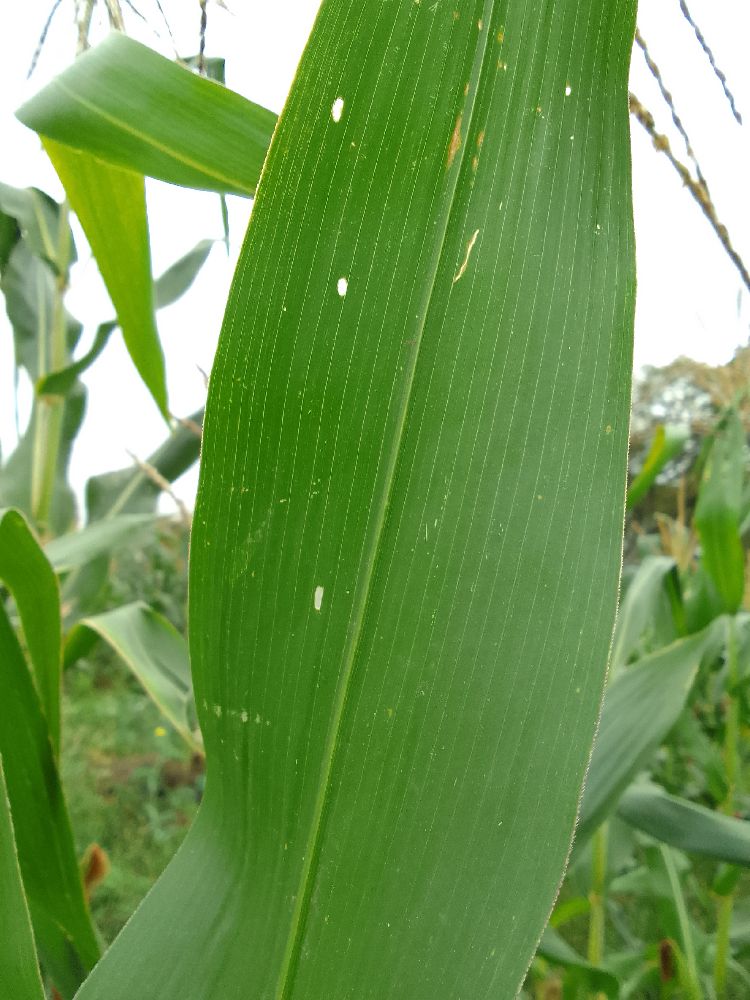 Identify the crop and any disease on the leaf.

maize, healthy
